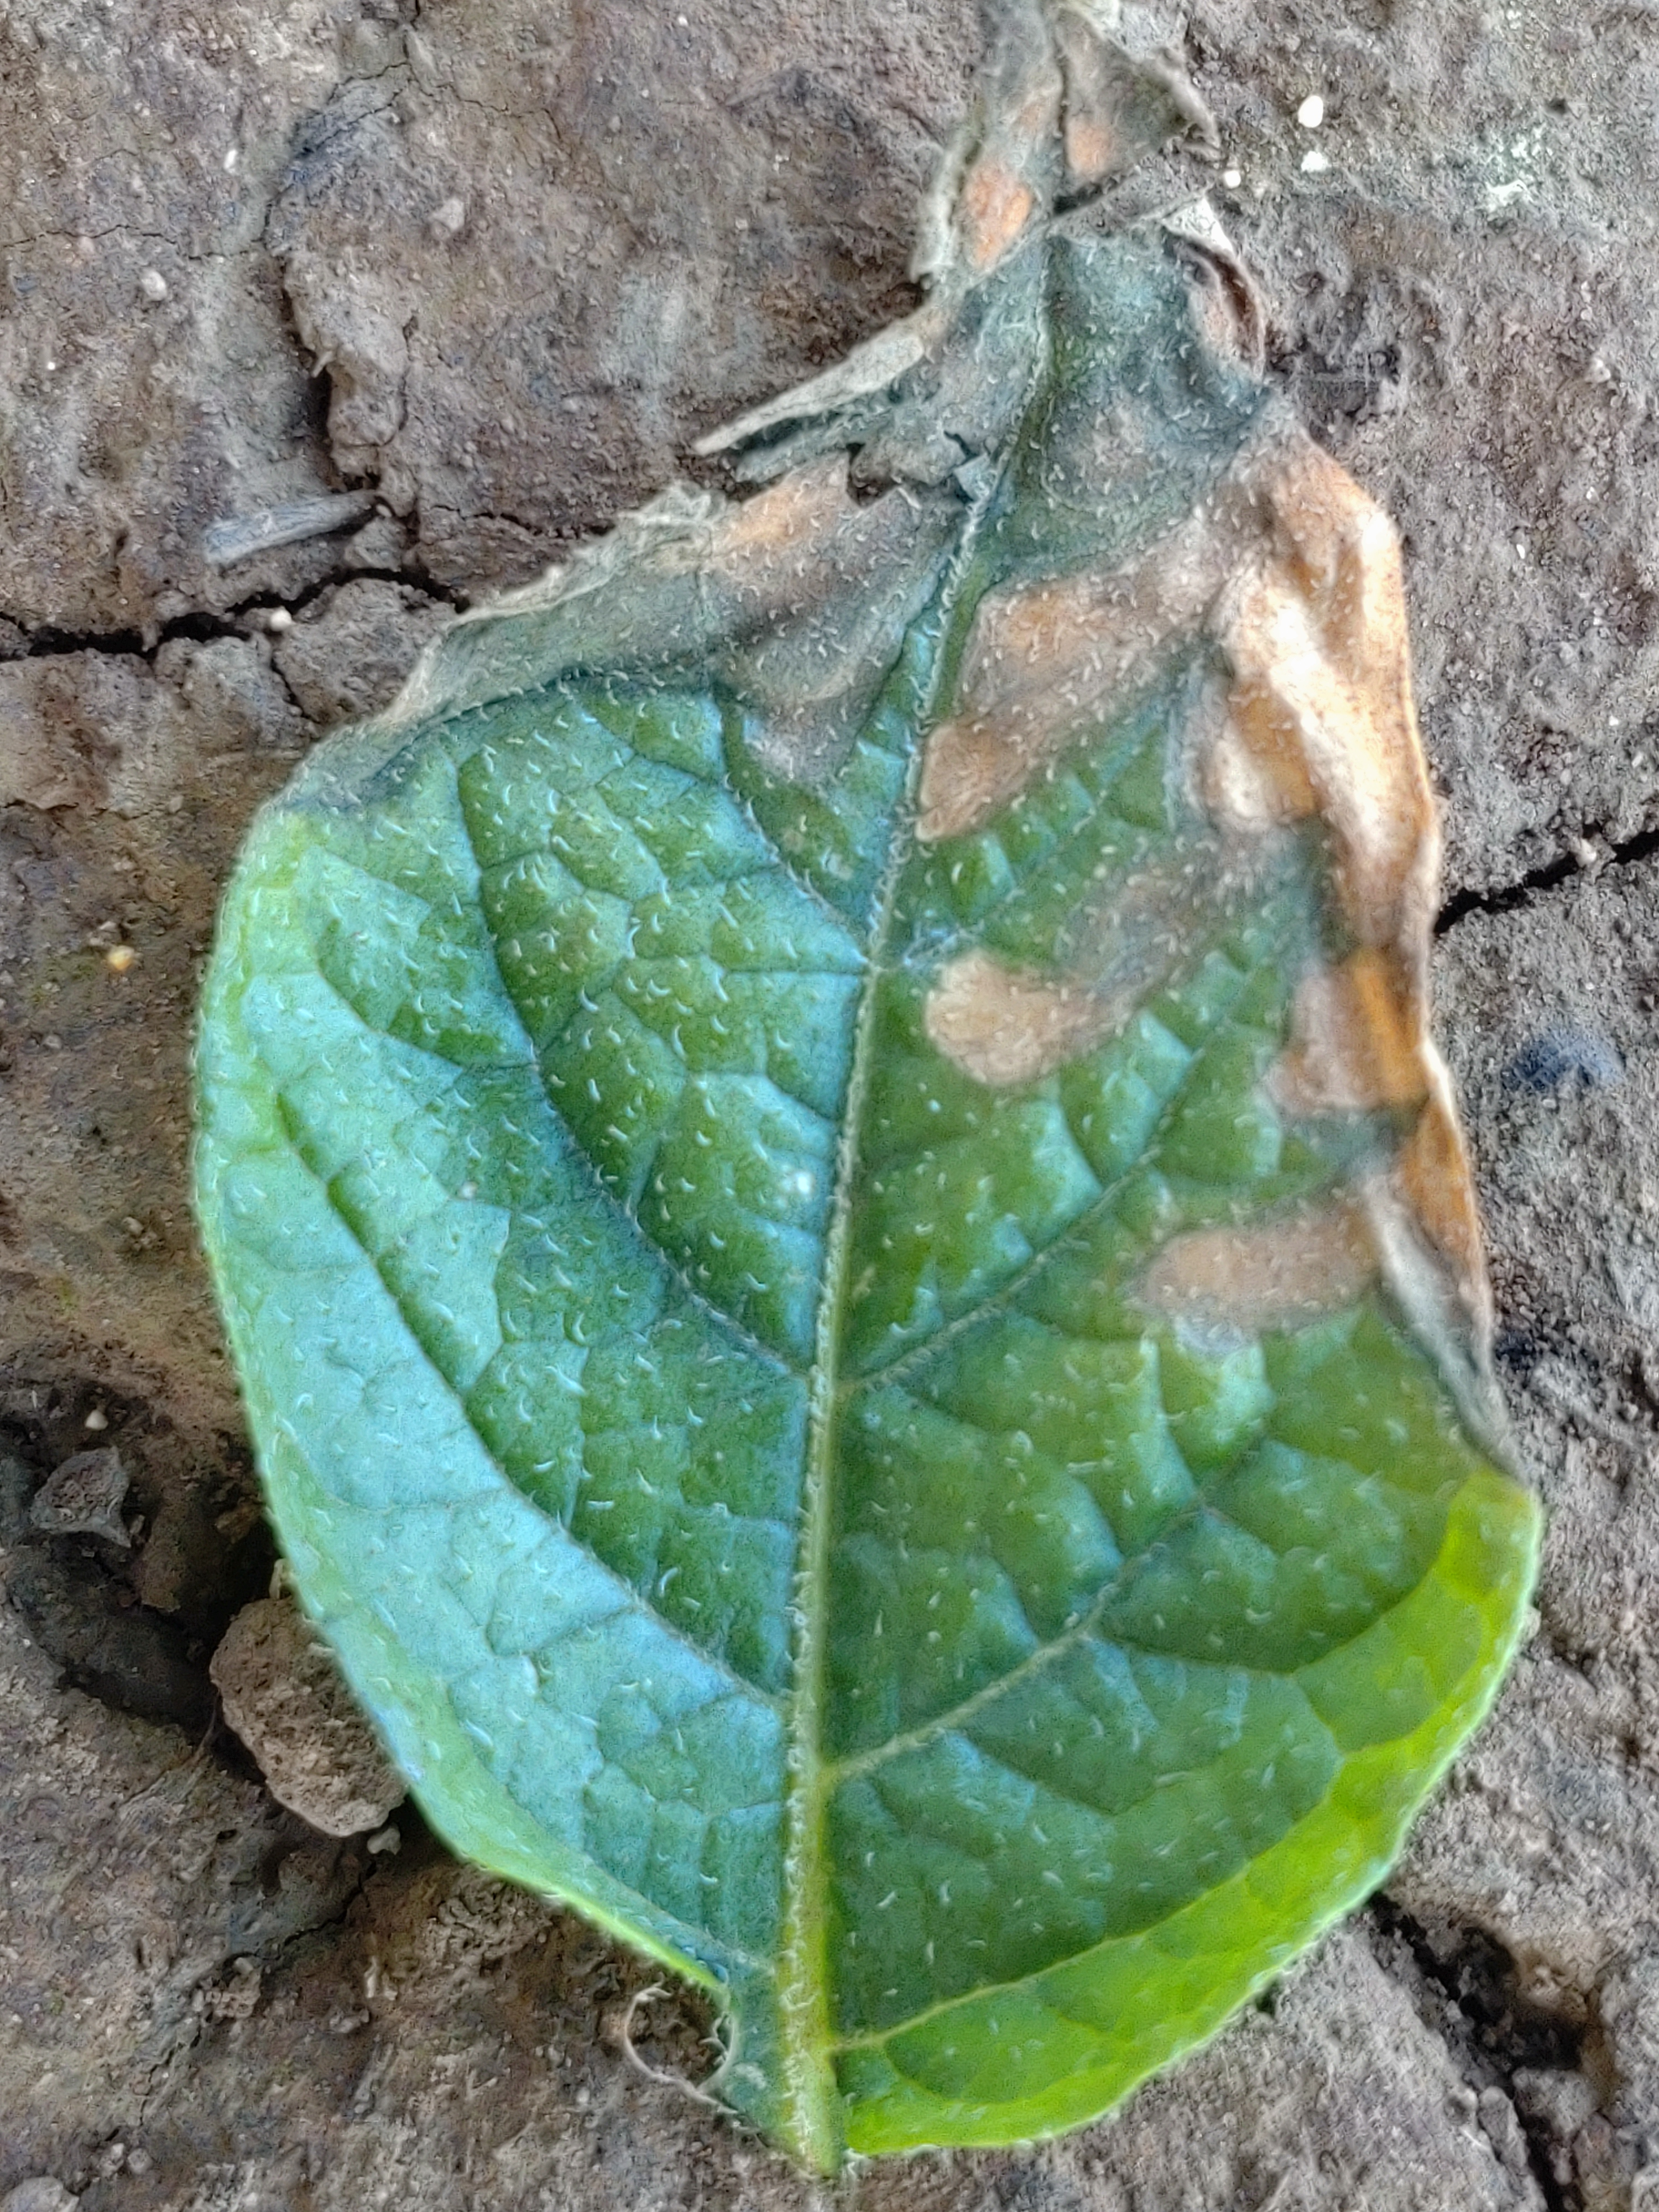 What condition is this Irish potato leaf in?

early blight
